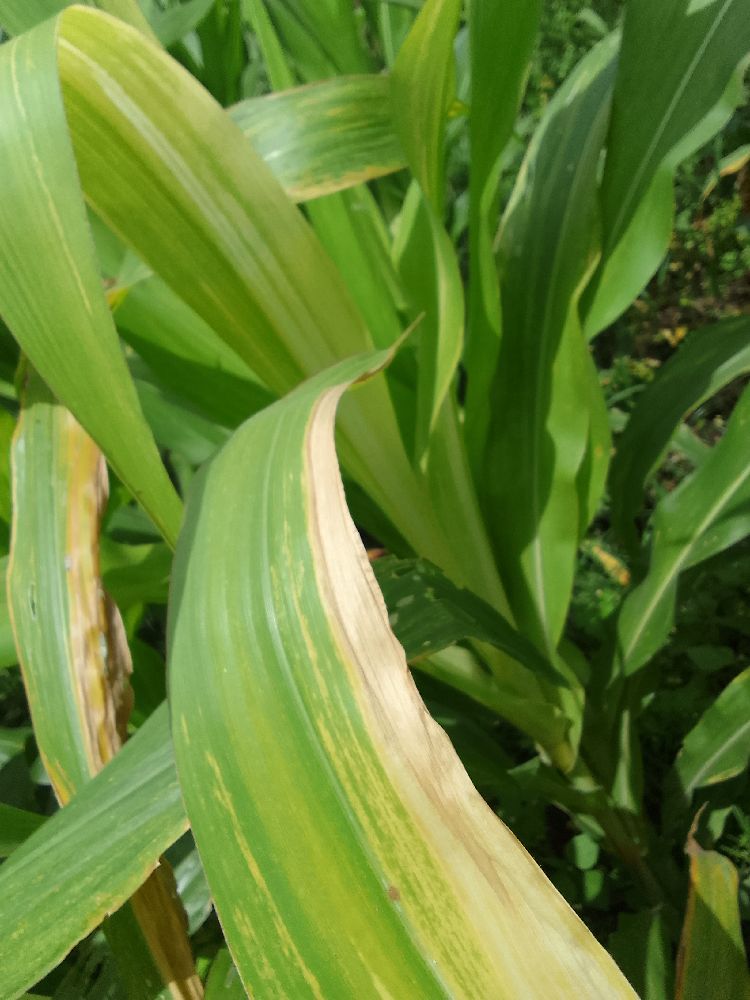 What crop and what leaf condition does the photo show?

maize, maize lethal necrosis
